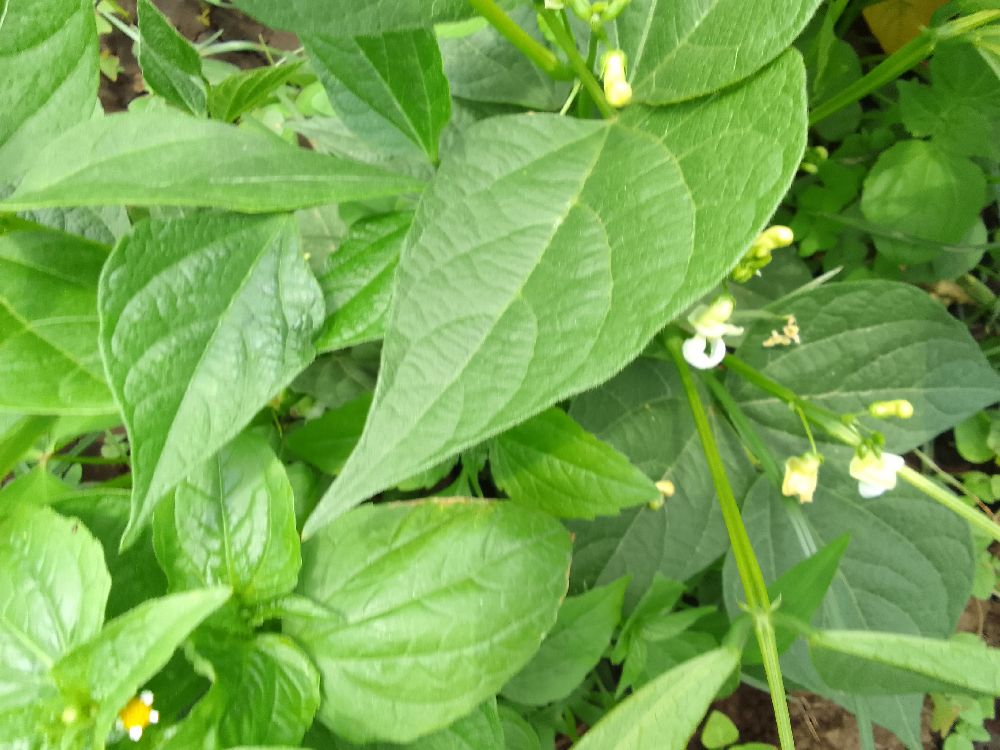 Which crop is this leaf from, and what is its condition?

common bean, healthy
